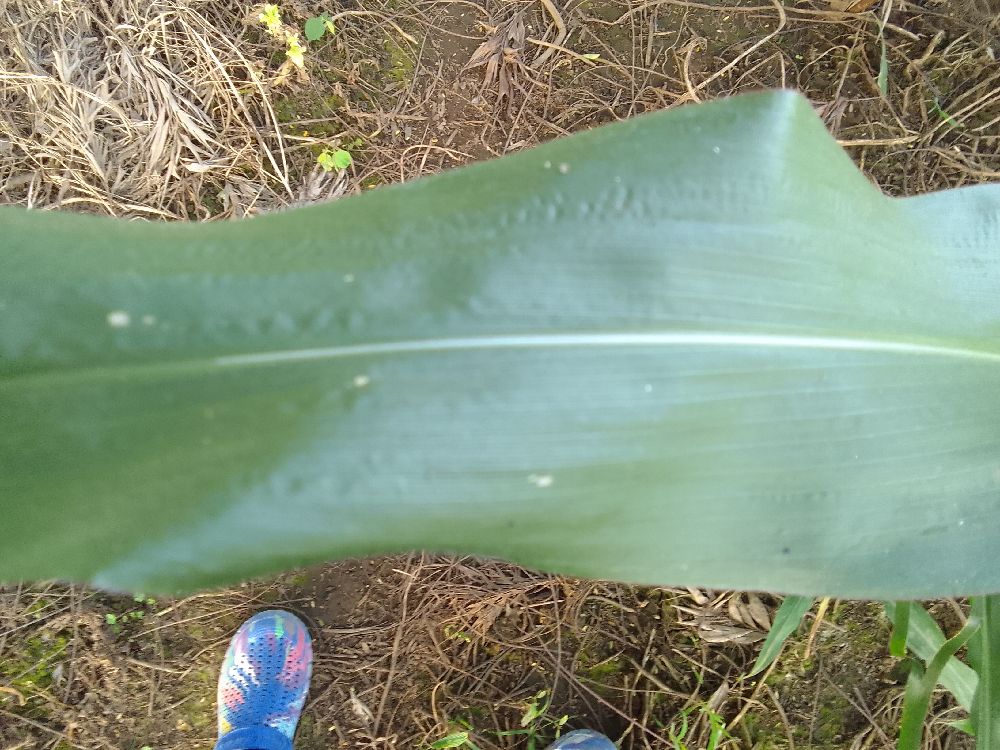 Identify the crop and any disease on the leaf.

maize, healthy
